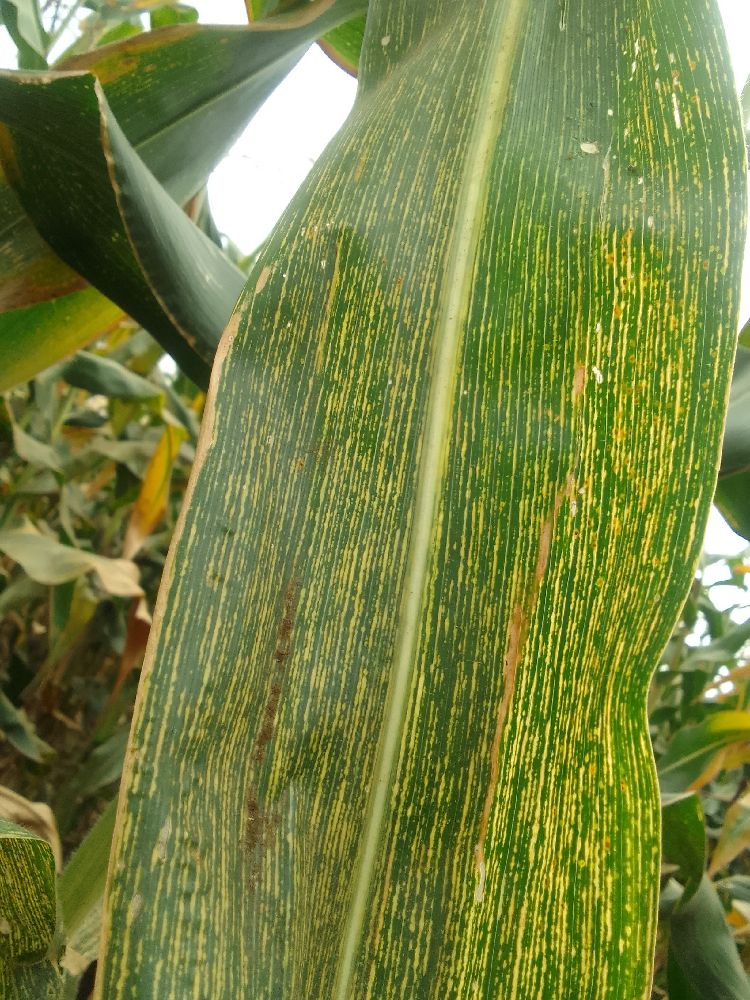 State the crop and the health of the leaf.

maize, maize streak virus
